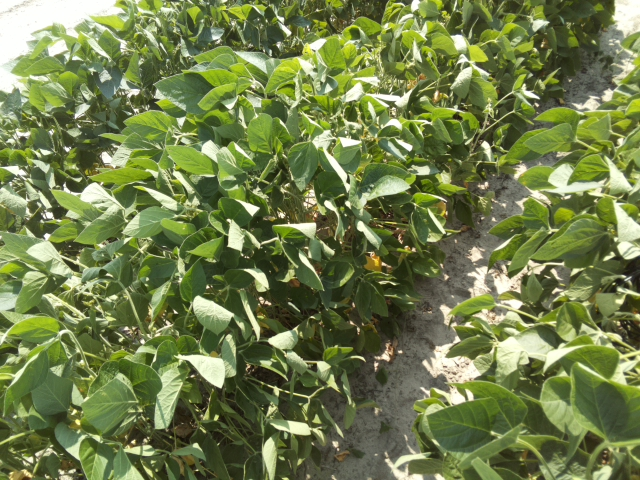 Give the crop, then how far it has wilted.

soybean, slight leaflet or petiole turgor loss in upper canopy
